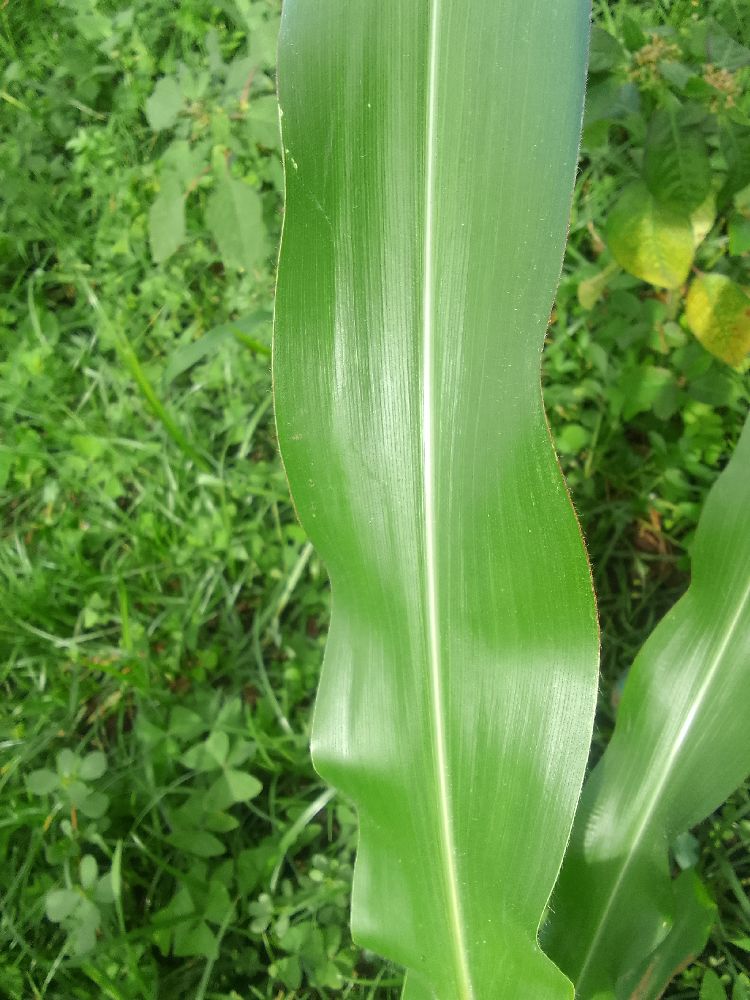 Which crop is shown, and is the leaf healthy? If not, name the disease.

maize, healthy
